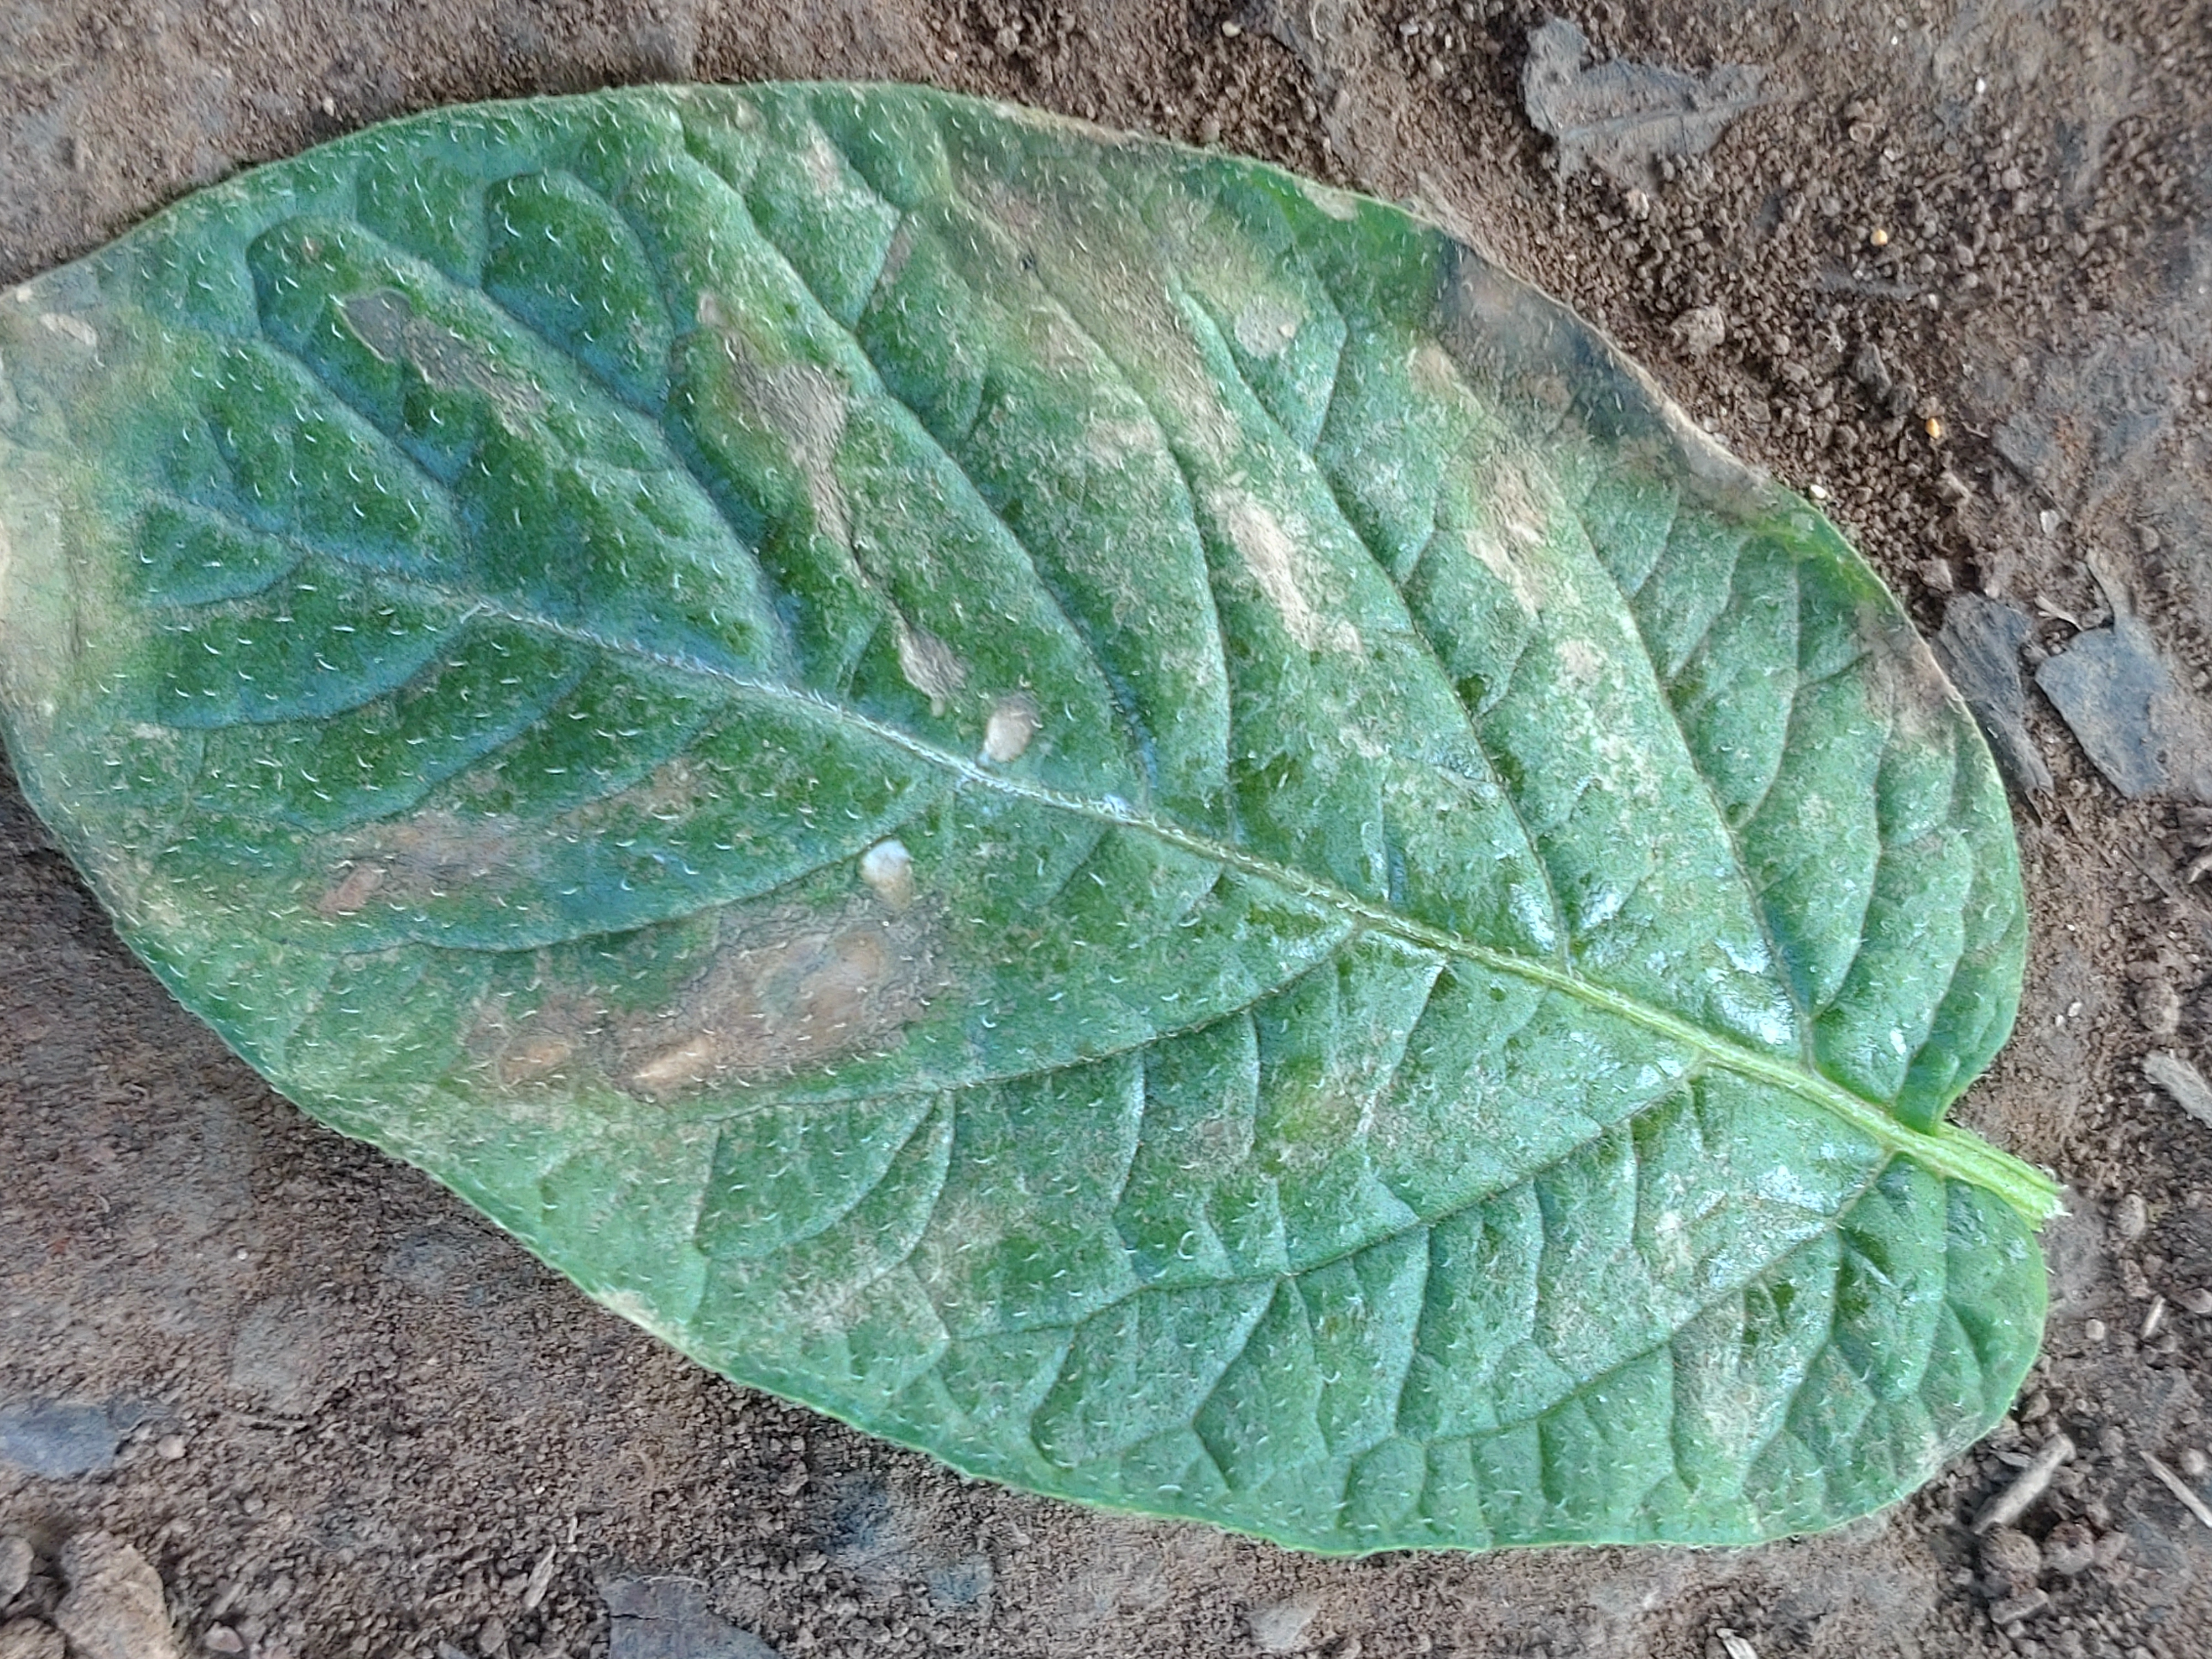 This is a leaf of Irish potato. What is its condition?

early blight
